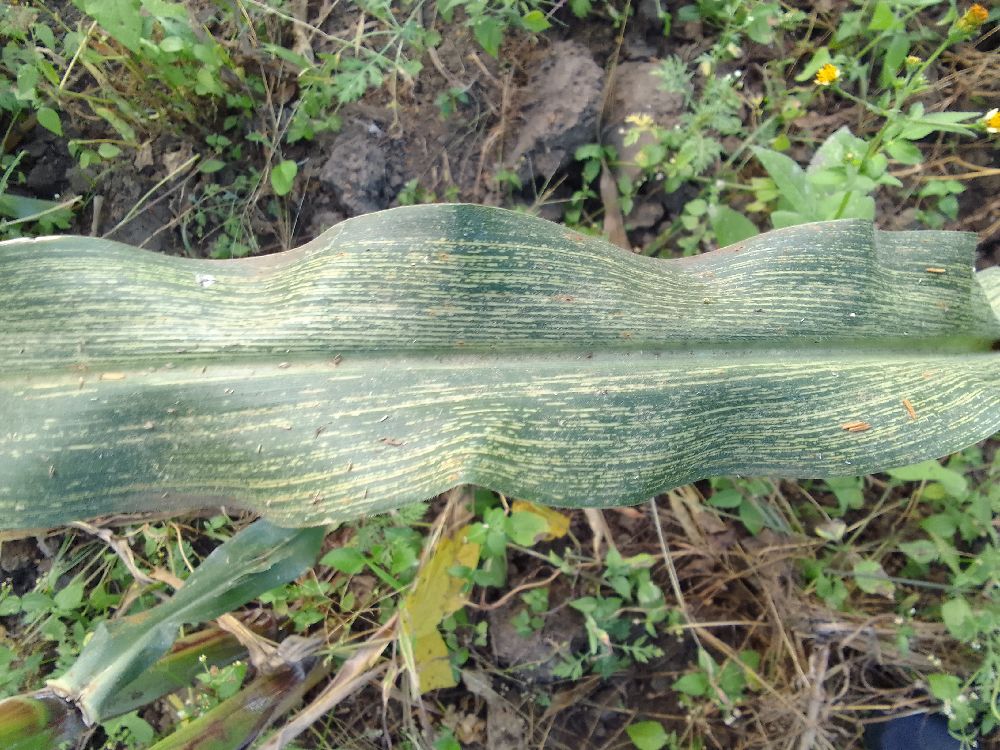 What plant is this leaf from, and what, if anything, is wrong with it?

maize, maize streak virus
